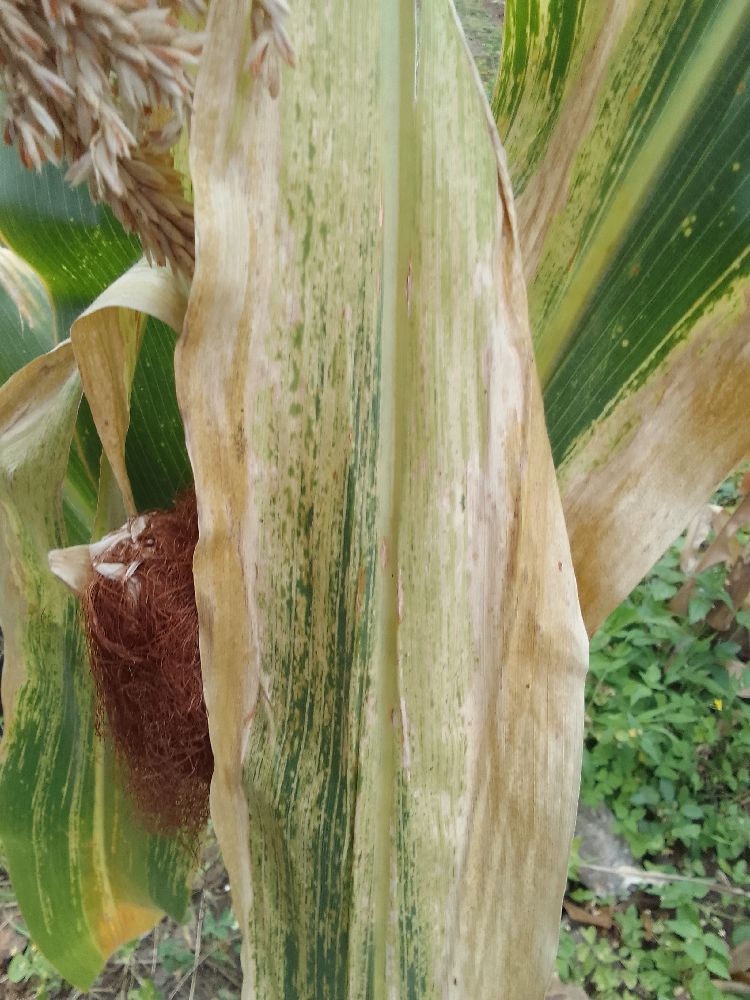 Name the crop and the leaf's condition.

maize, maize lethal necrosis
